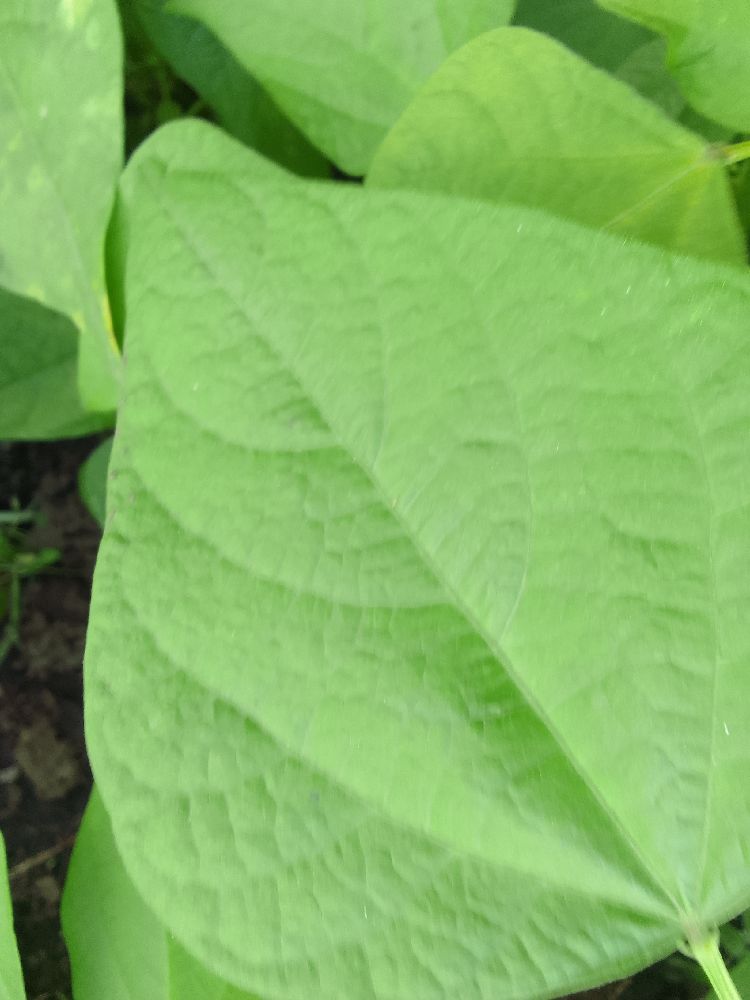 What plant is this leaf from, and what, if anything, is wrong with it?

common bean, healthy
